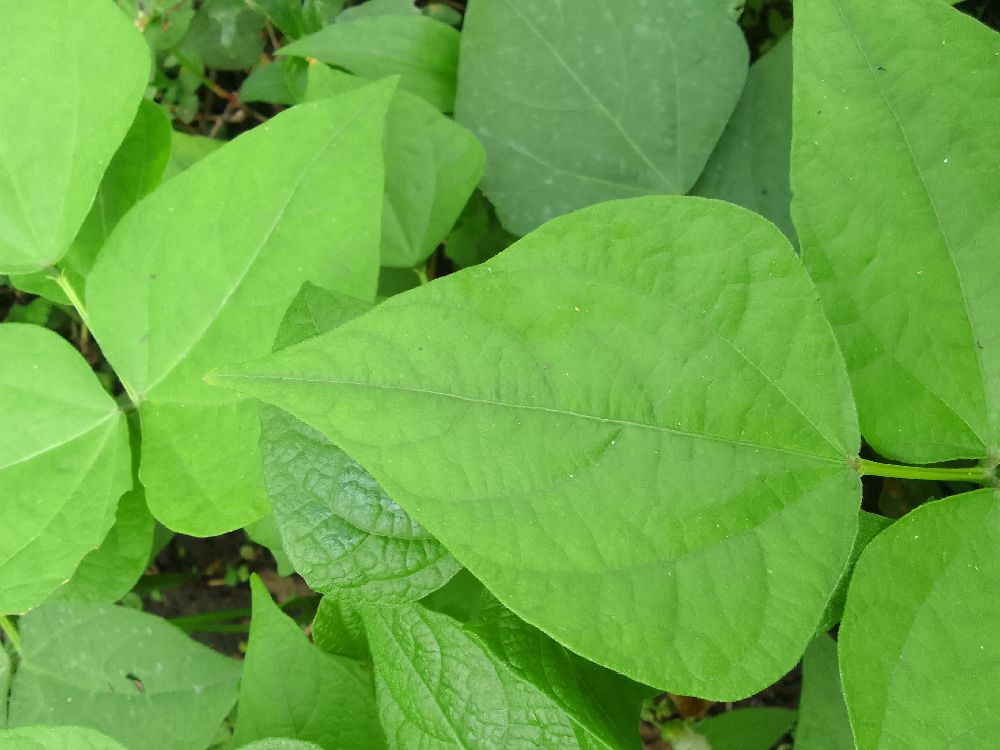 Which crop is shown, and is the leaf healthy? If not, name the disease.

common bean, healthy
